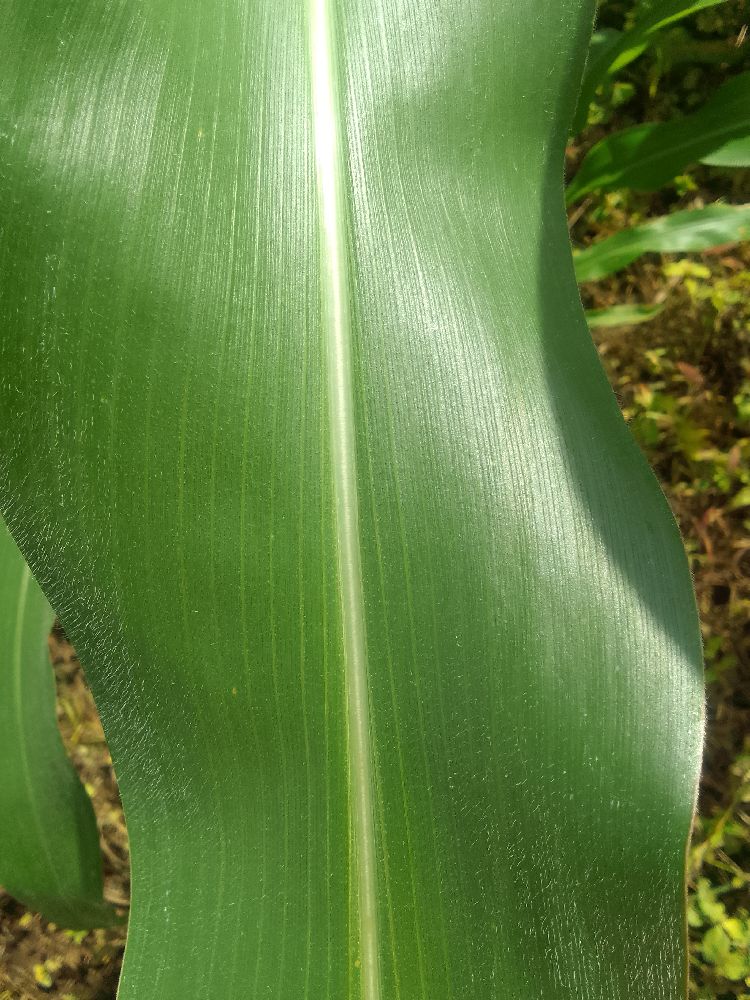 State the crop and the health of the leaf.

maize, healthy
